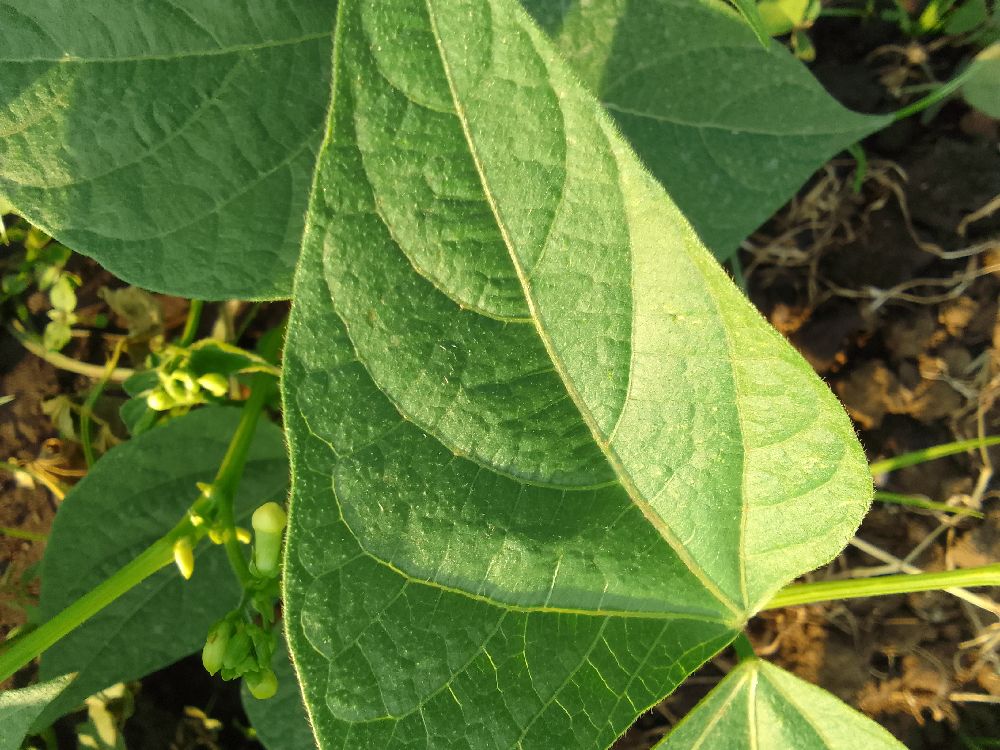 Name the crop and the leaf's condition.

common bean, healthy
